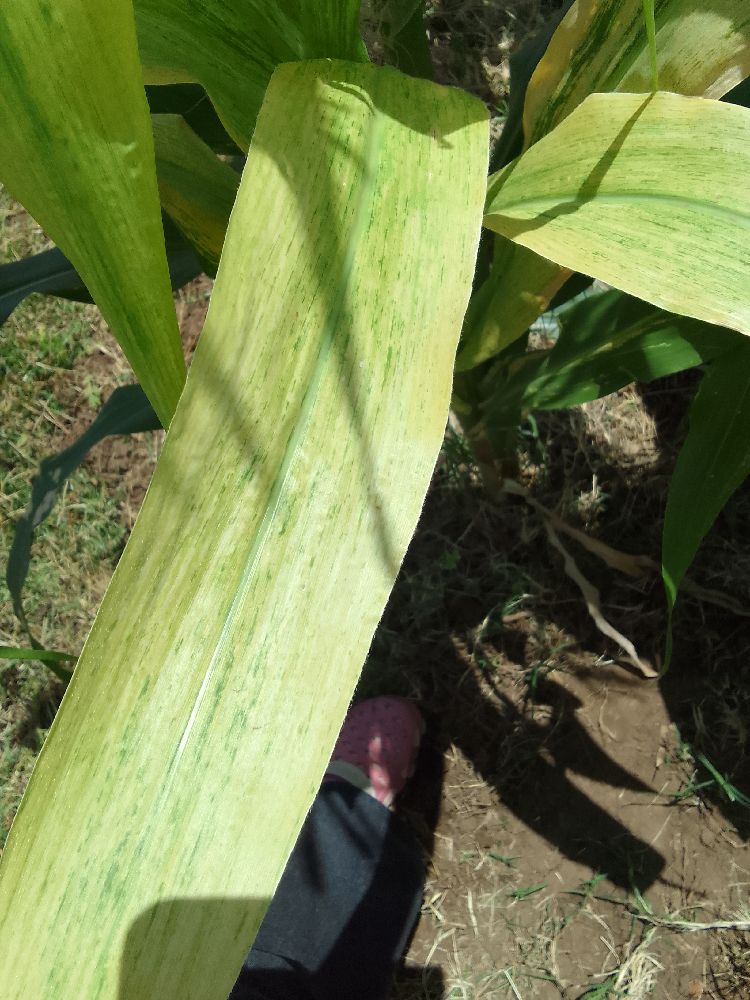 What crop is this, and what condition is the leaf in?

maize, maize lethal necrosis
